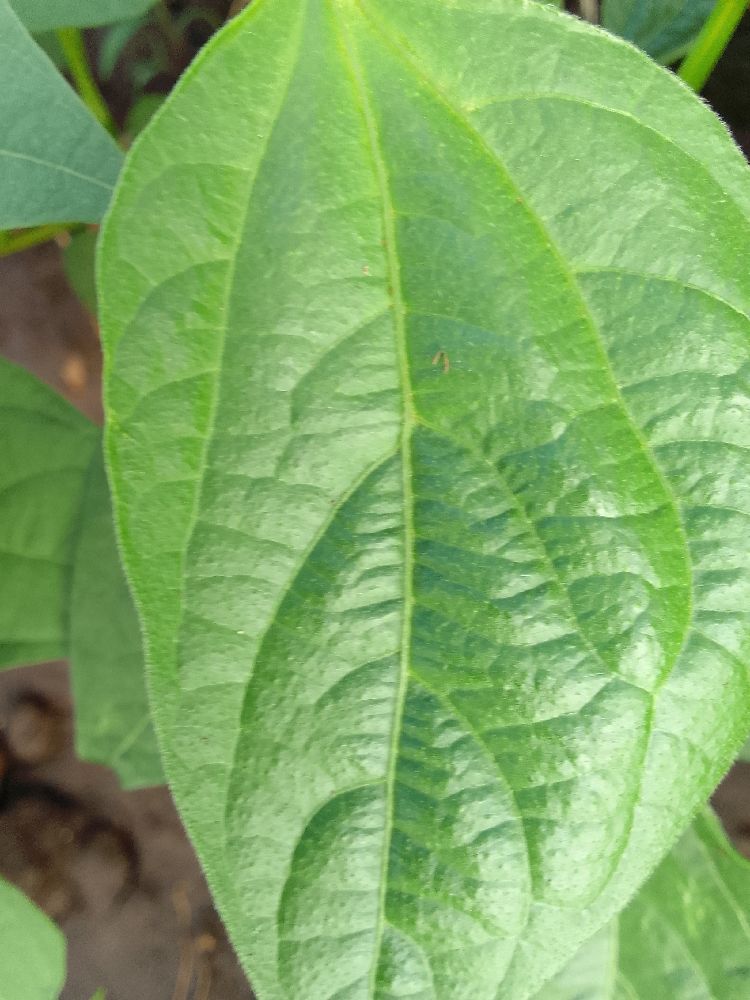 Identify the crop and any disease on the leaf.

common bean, healthy
